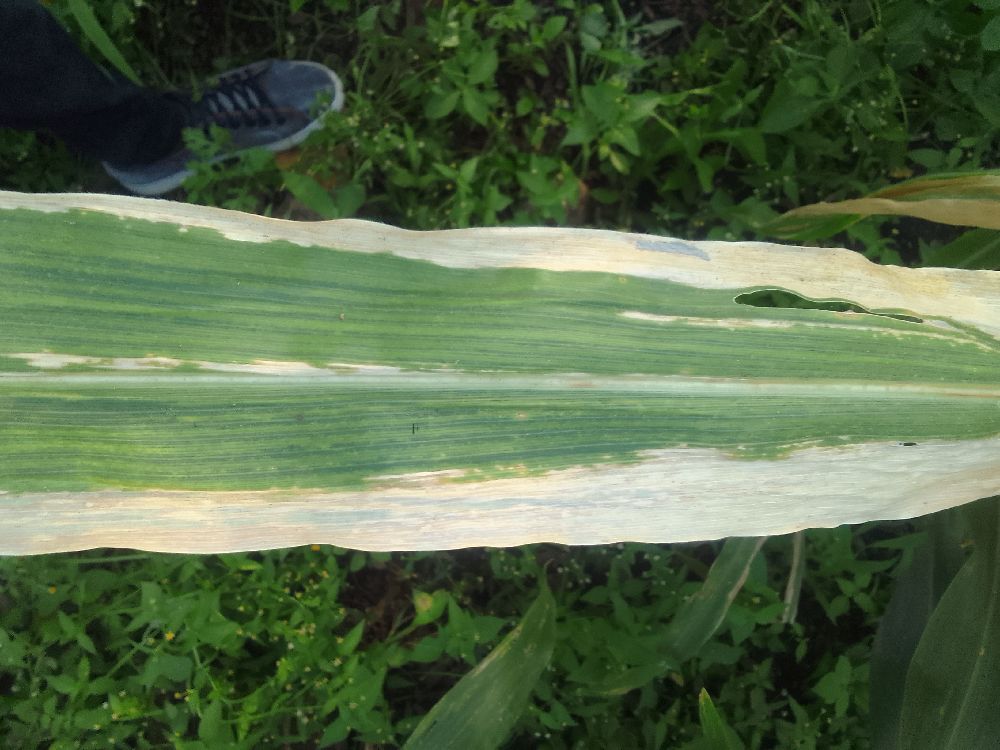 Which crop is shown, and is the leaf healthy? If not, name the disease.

maize, maize lethal necrosis
